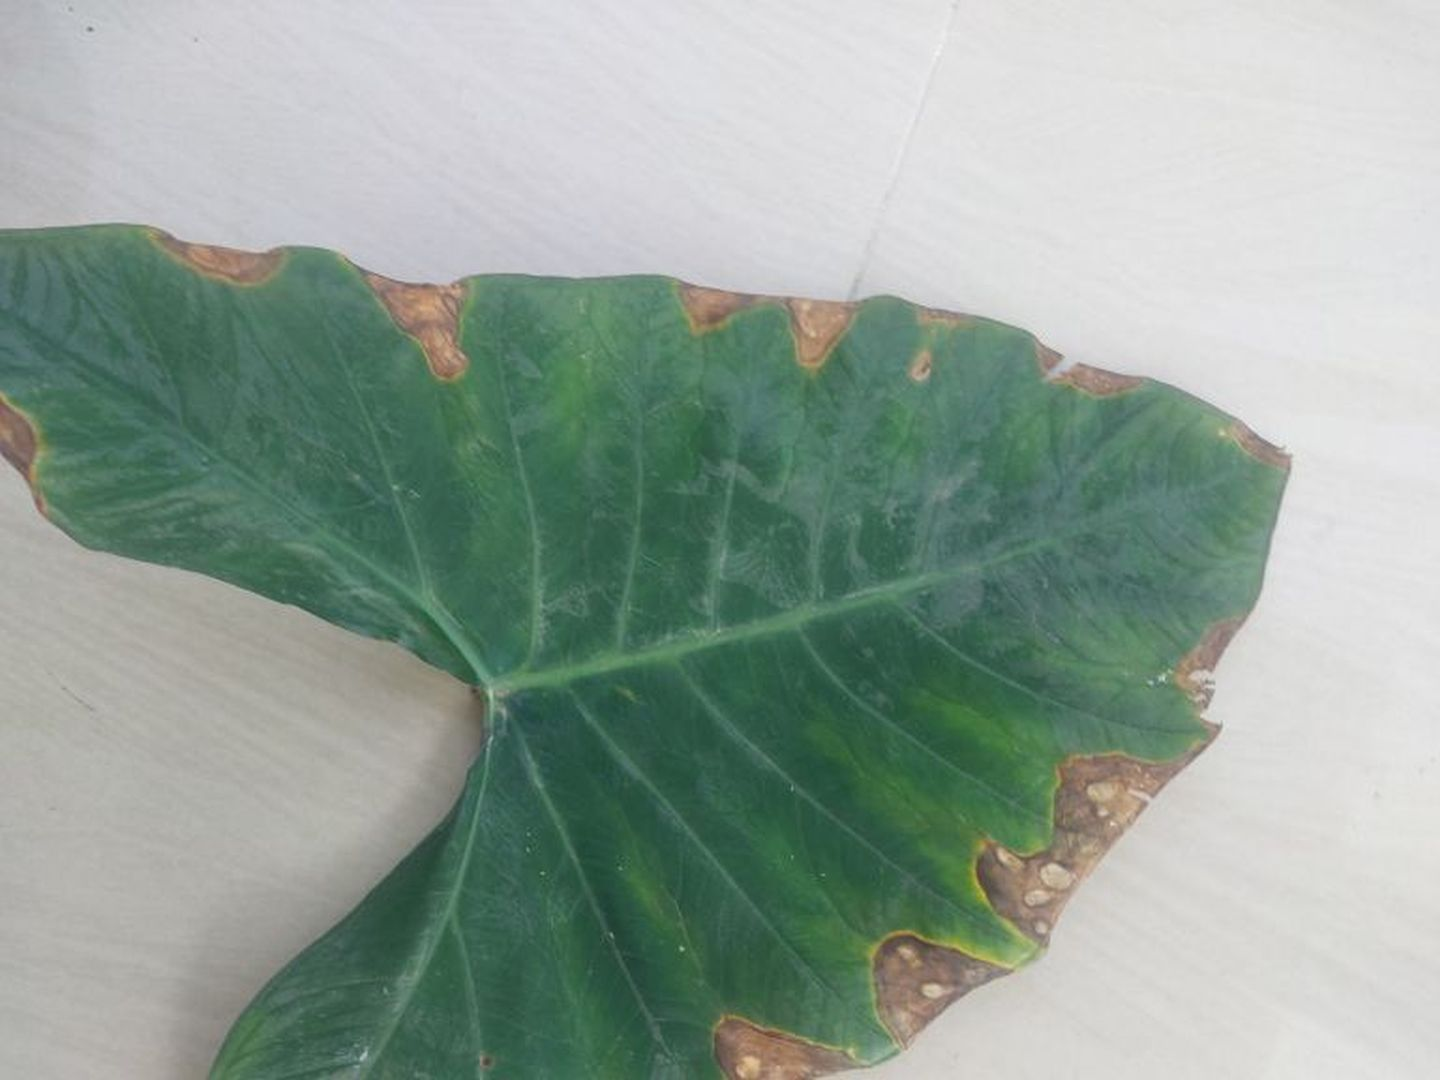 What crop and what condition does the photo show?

taro, leaf blight
